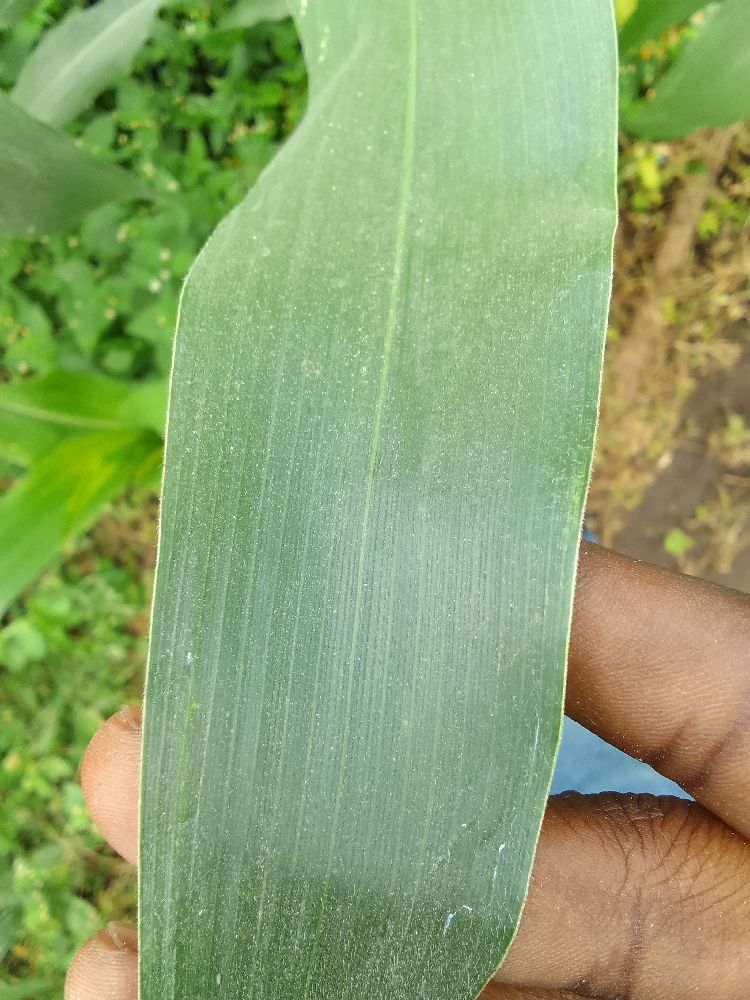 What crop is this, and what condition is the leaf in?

maize, healthy
